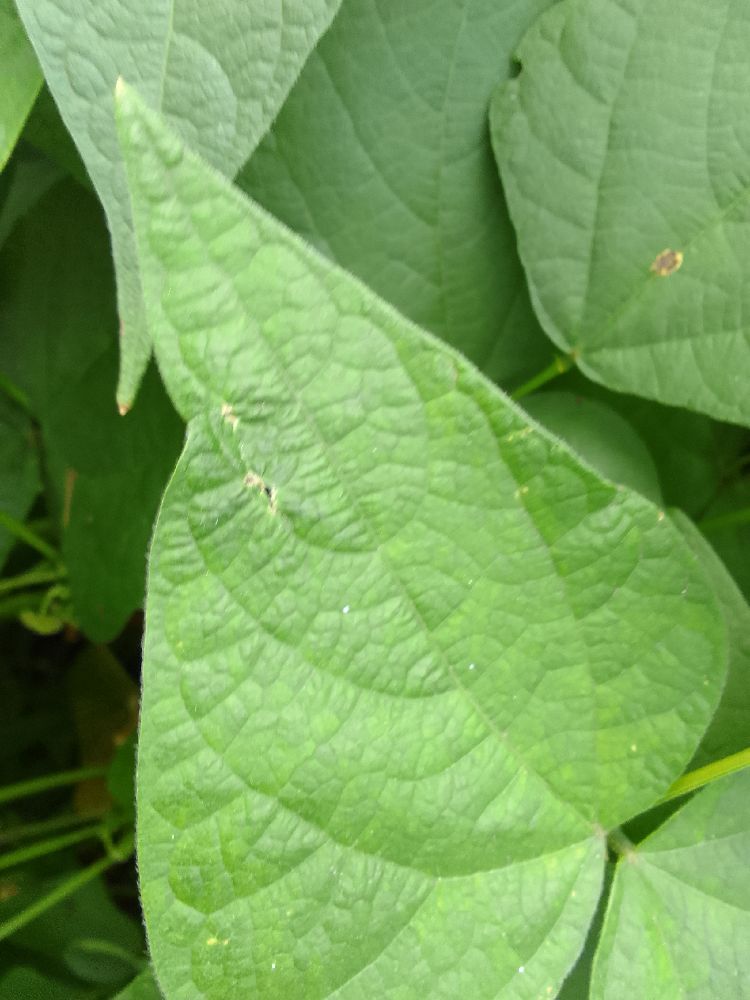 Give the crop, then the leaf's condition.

common bean, healthy
